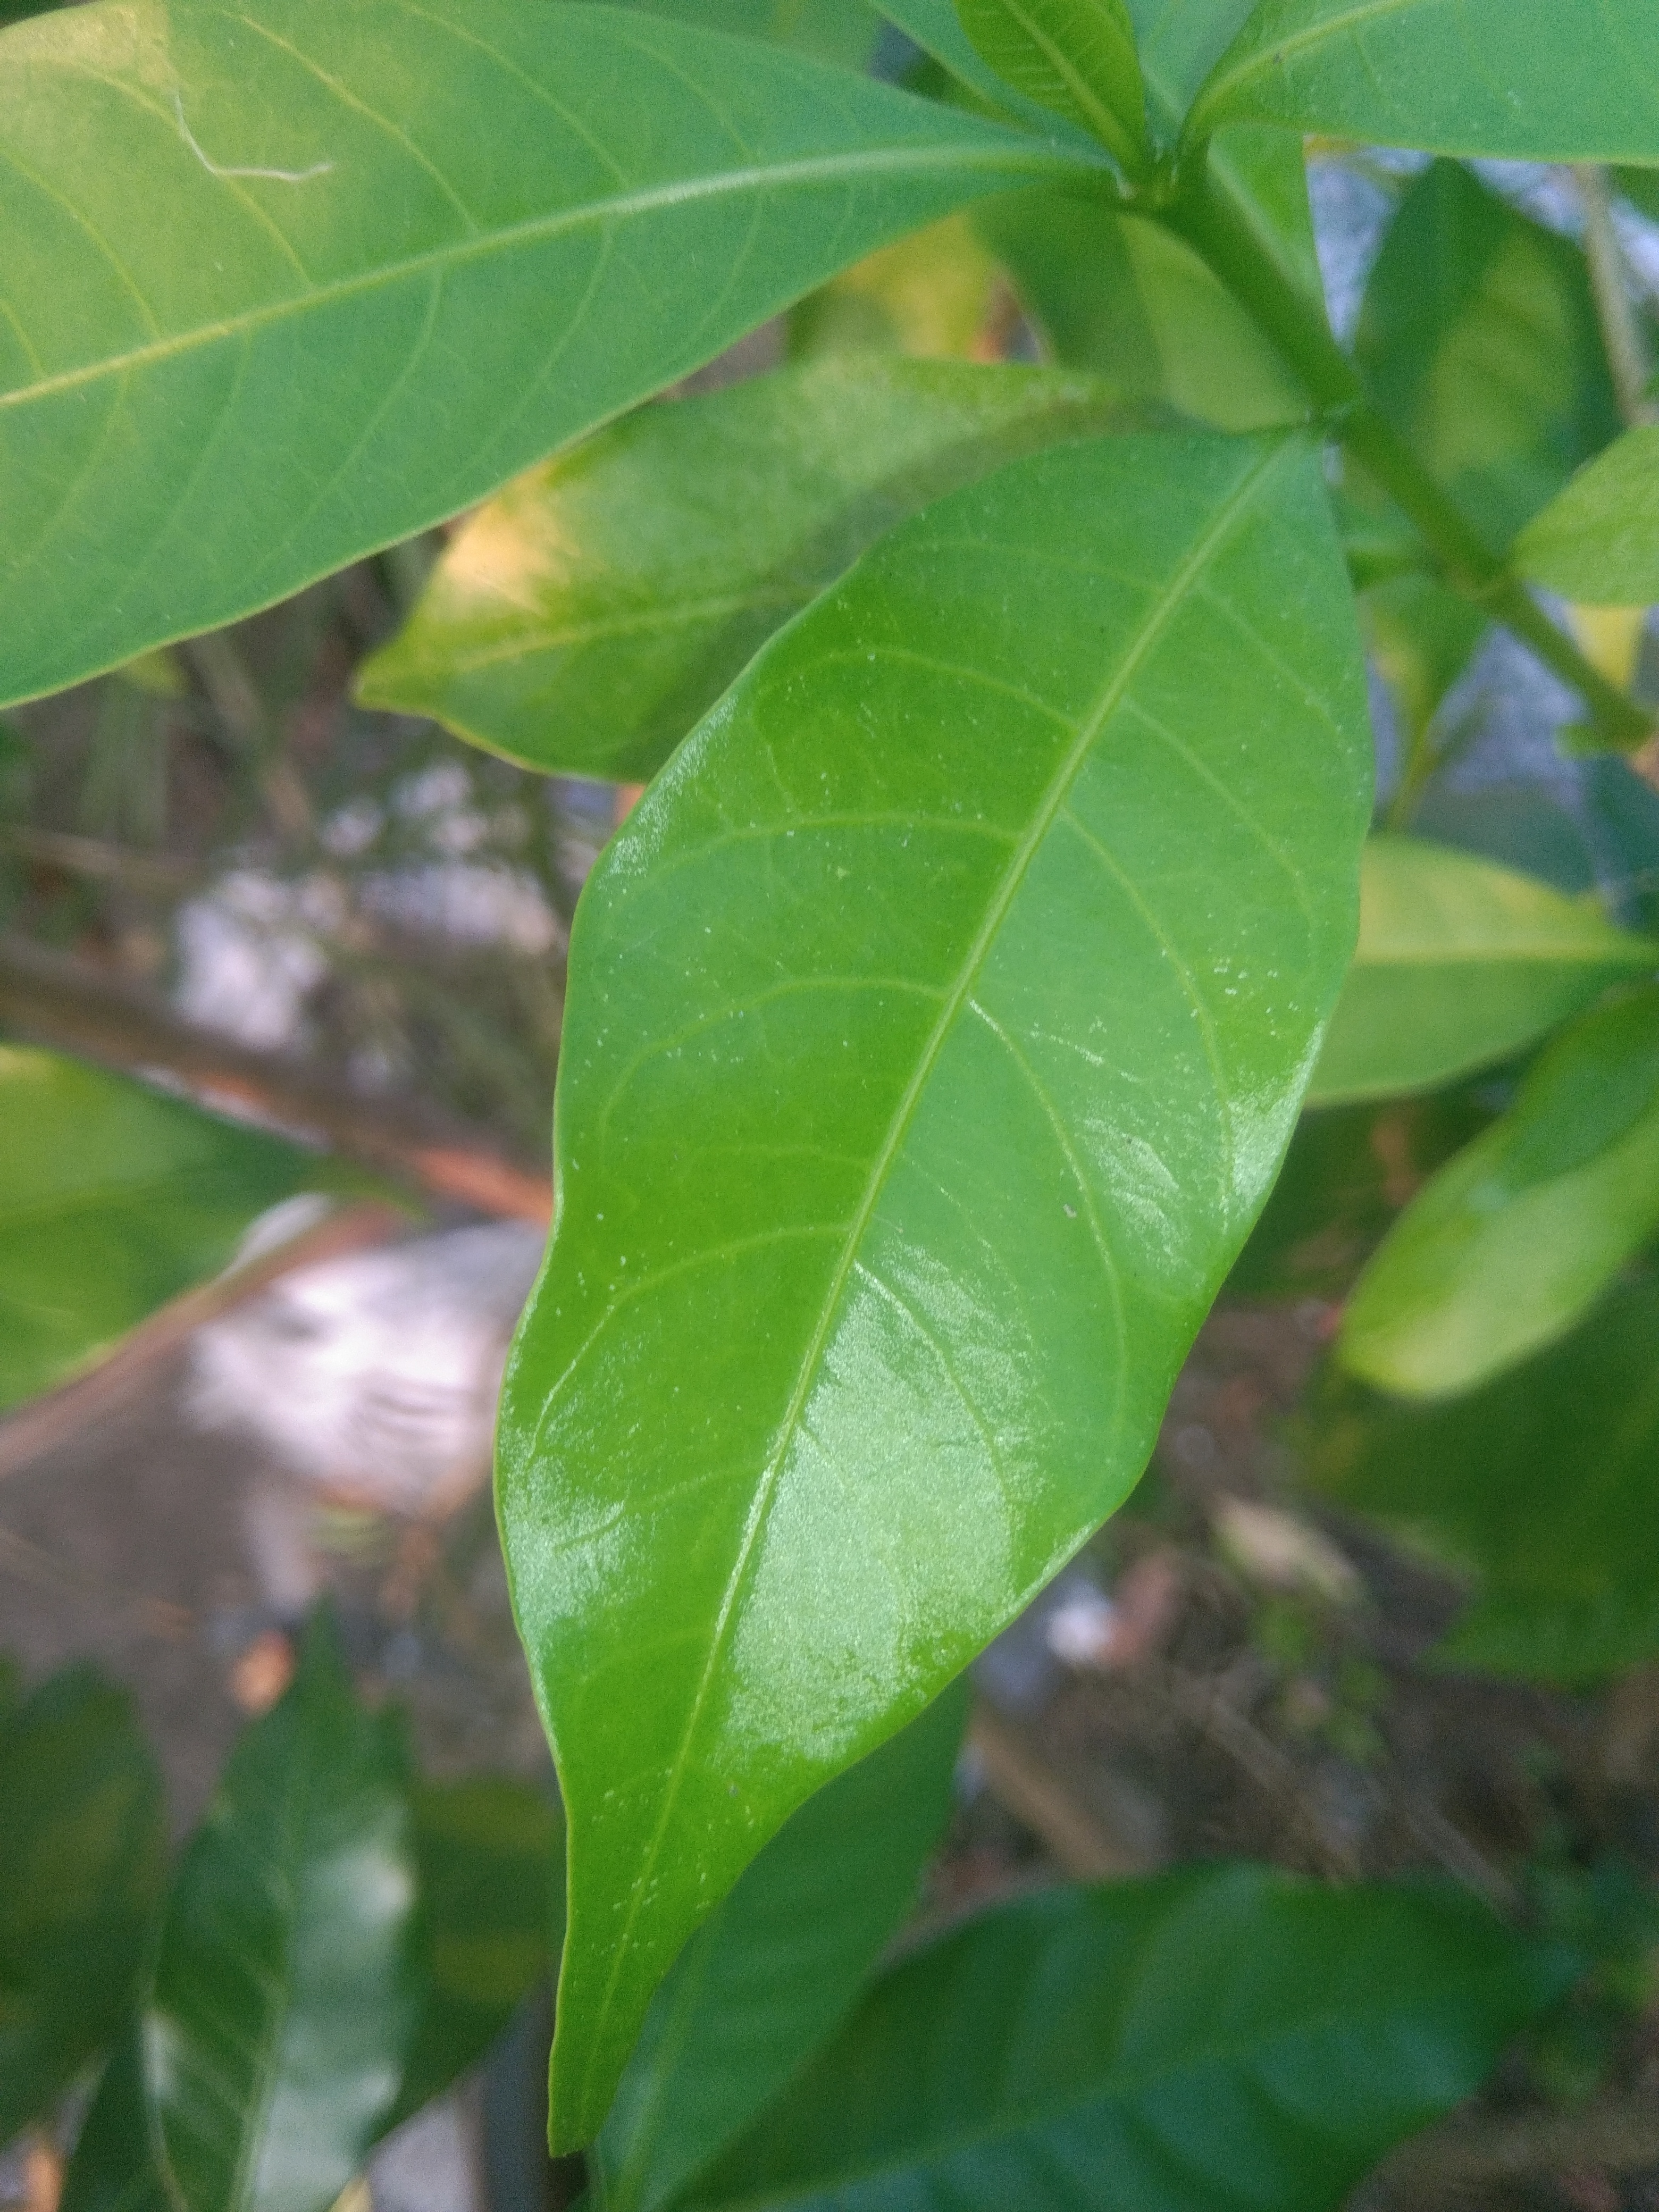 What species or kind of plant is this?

togor
